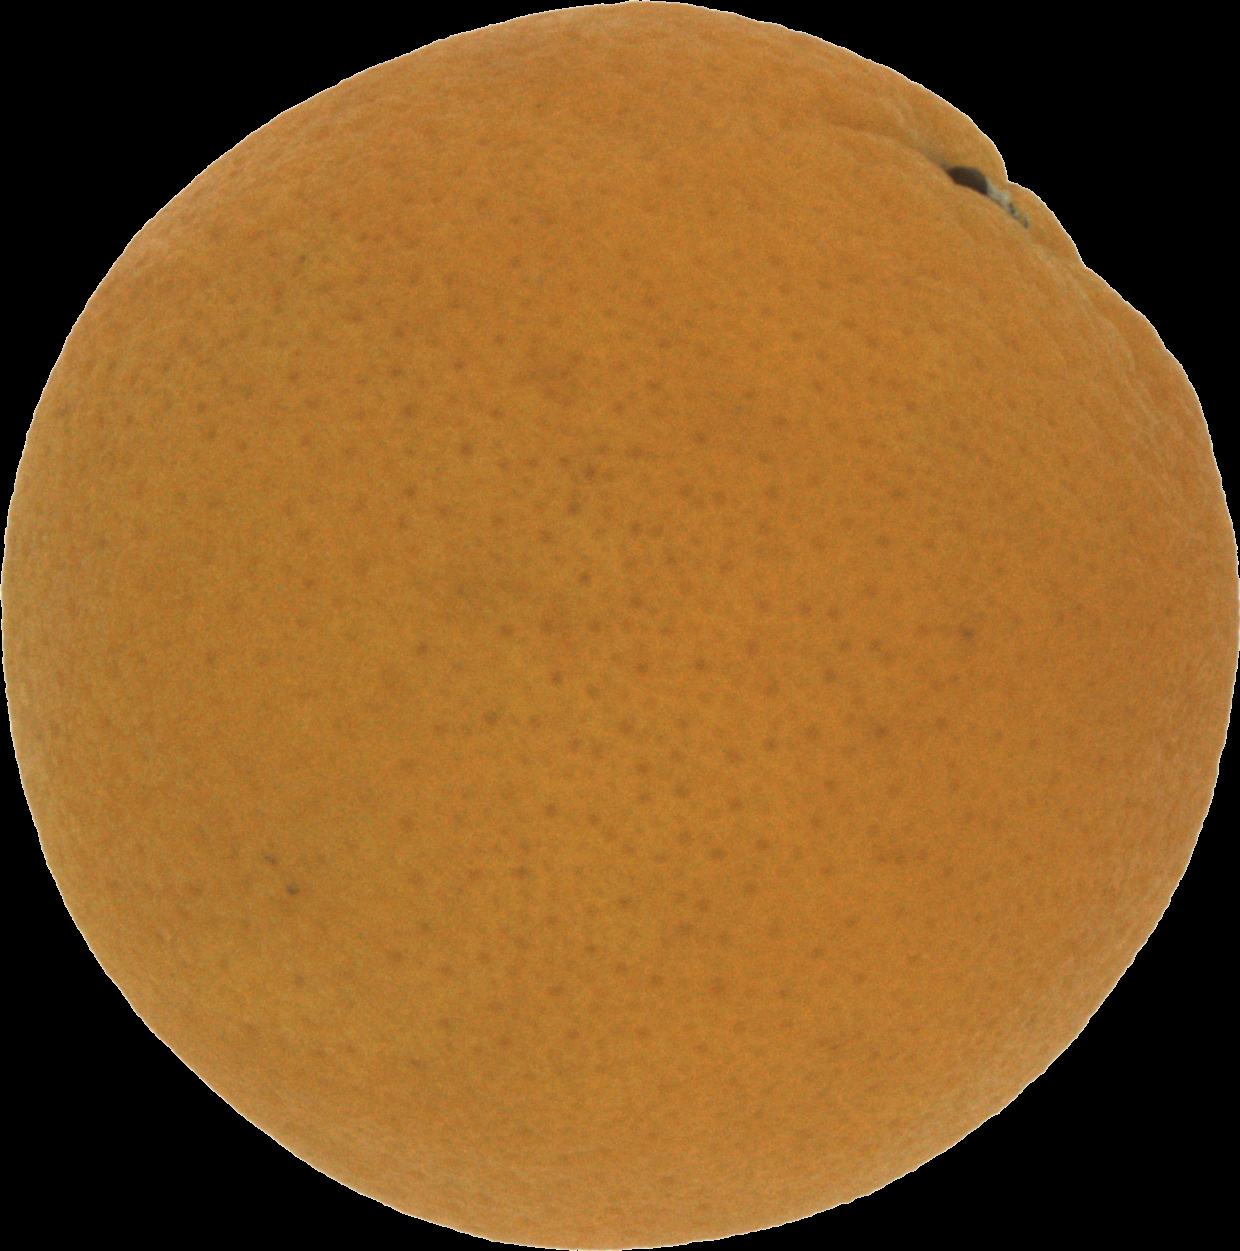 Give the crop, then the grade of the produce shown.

orange, good
